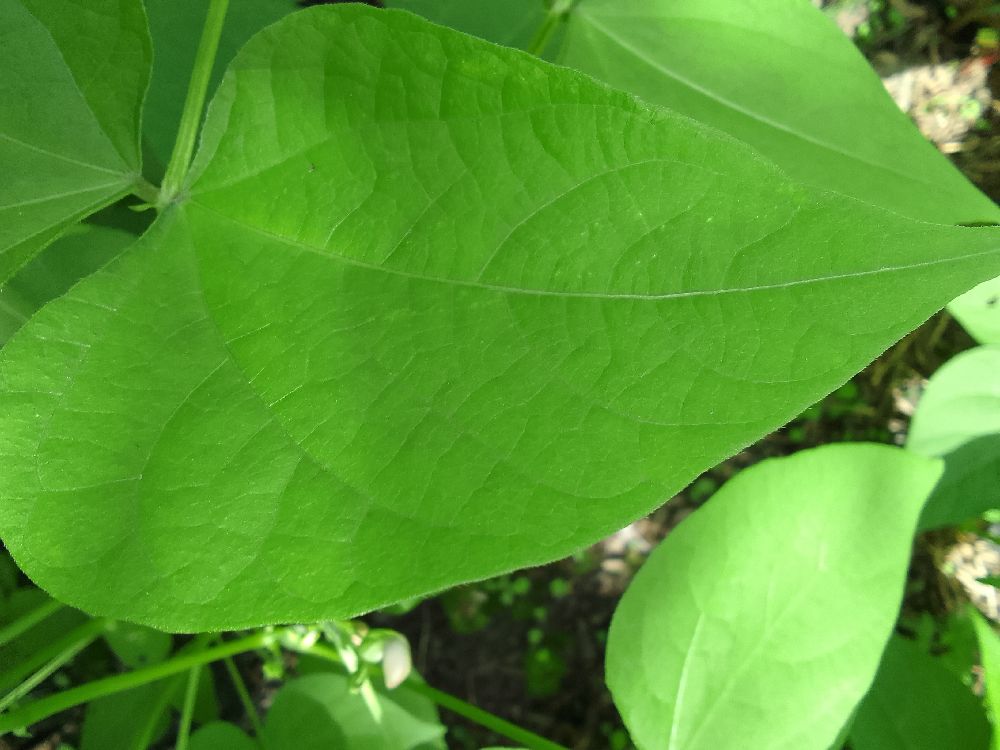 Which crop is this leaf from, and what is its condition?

common bean, healthy
